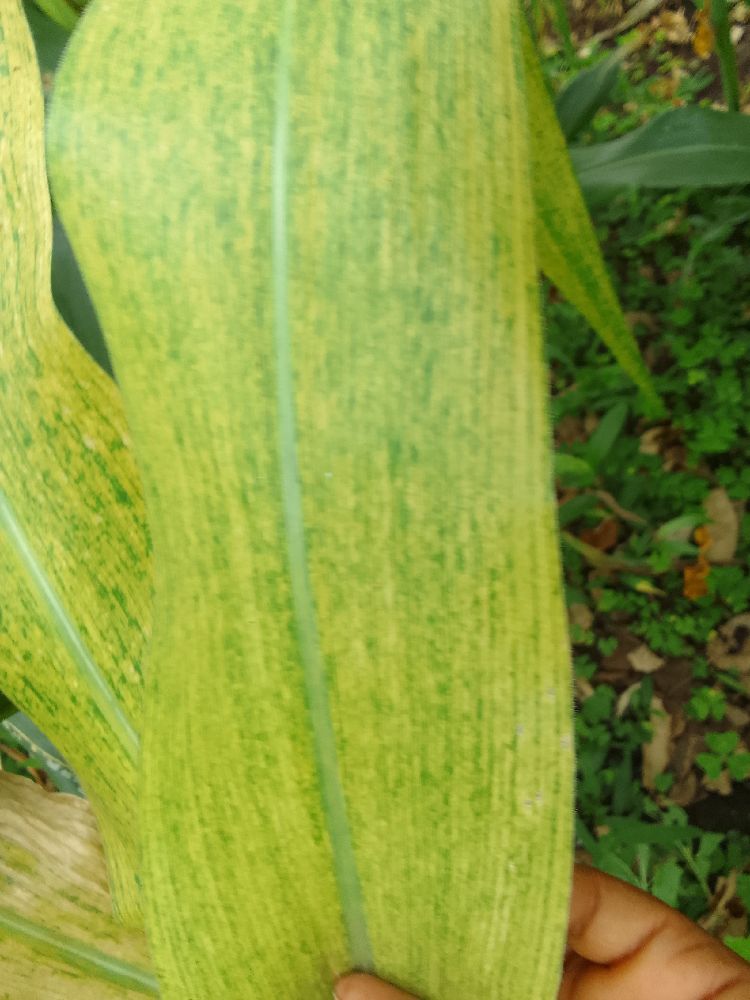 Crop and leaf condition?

maize, maize lethal necrosis
